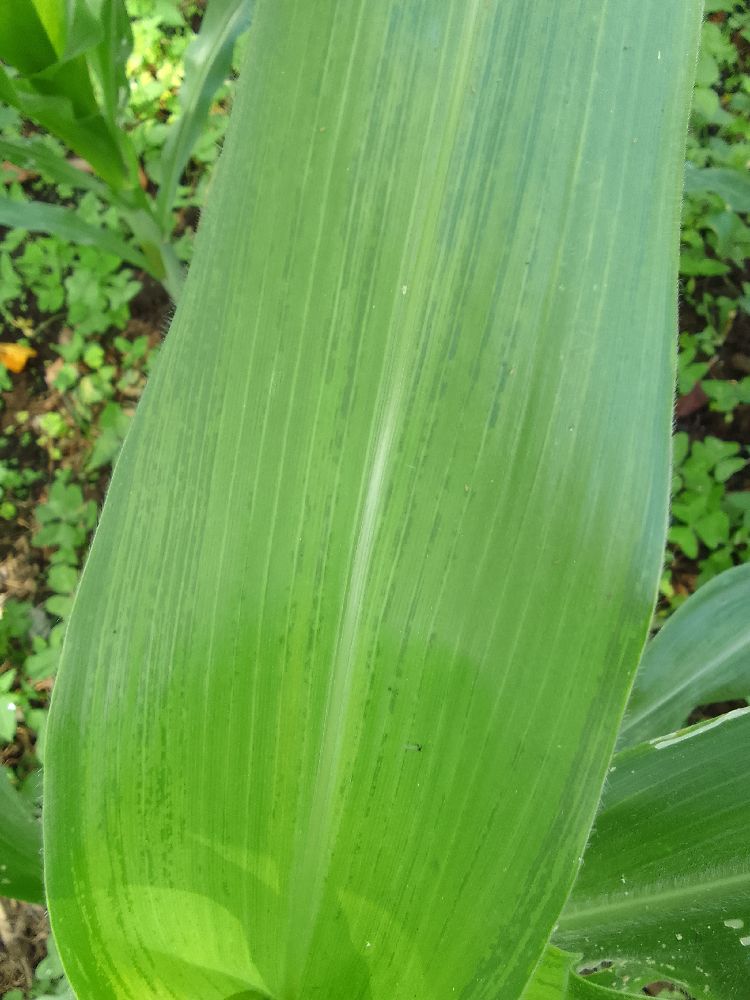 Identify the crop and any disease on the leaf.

maize, maize lethal necrosis
